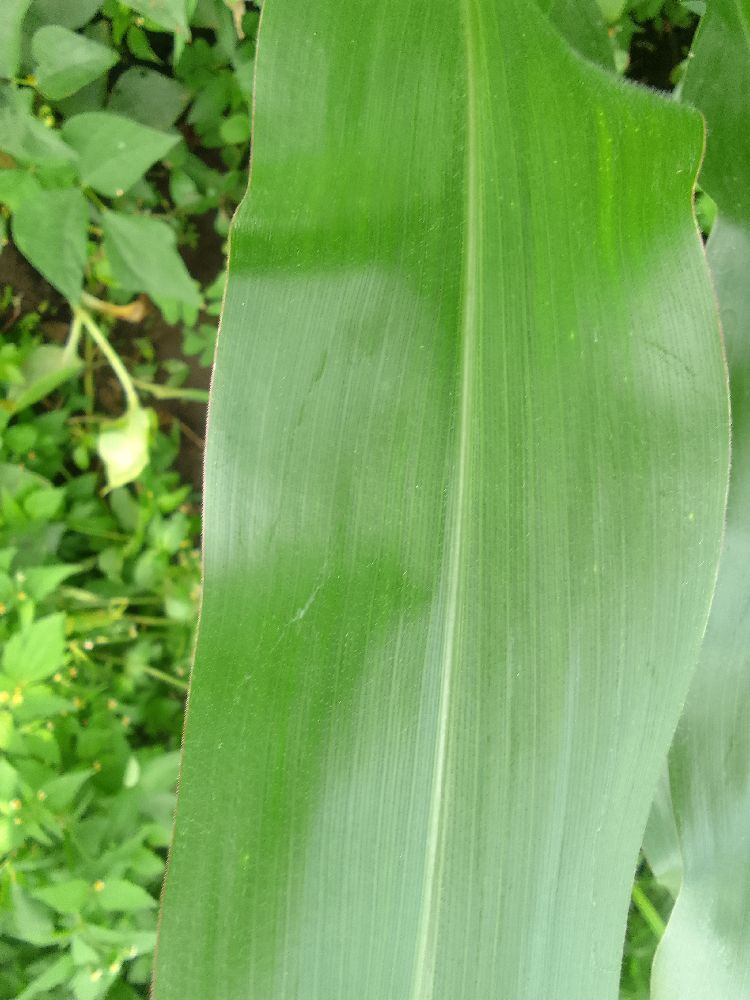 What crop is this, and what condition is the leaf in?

maize, healthy
